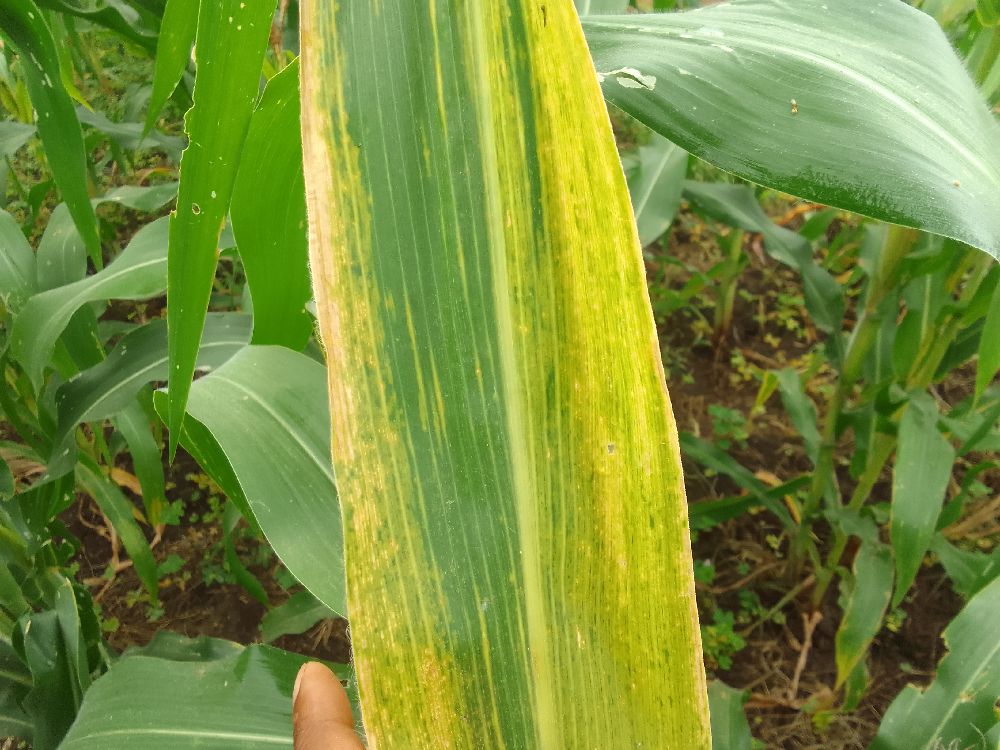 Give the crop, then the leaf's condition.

maize, maize lethal necrosis
